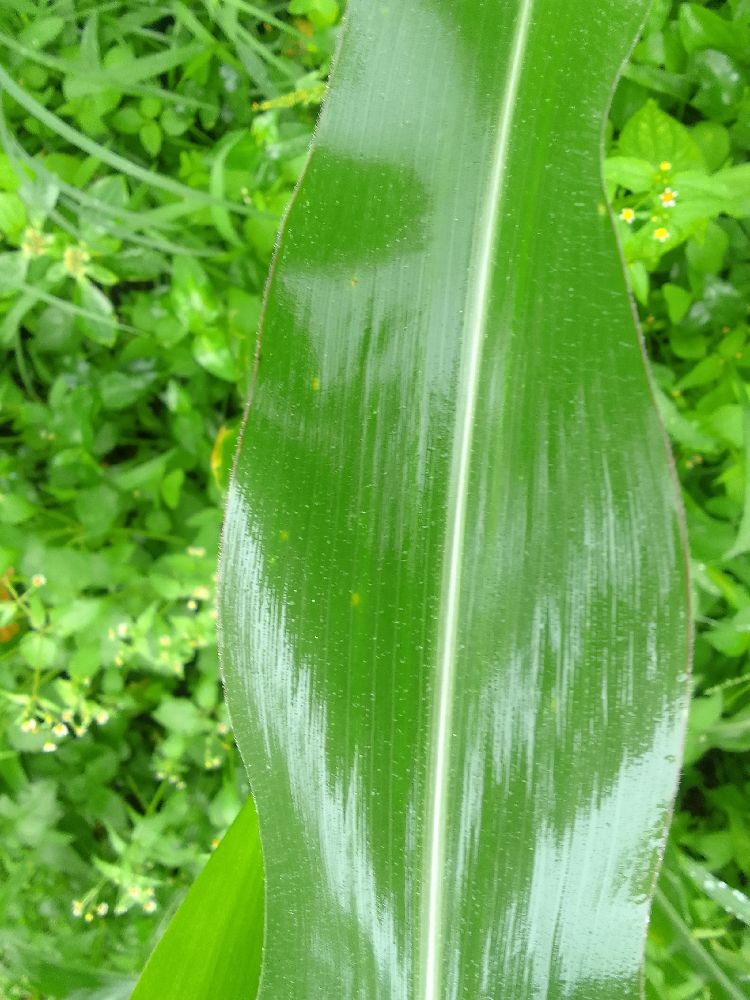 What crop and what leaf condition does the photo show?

maize, healthy
